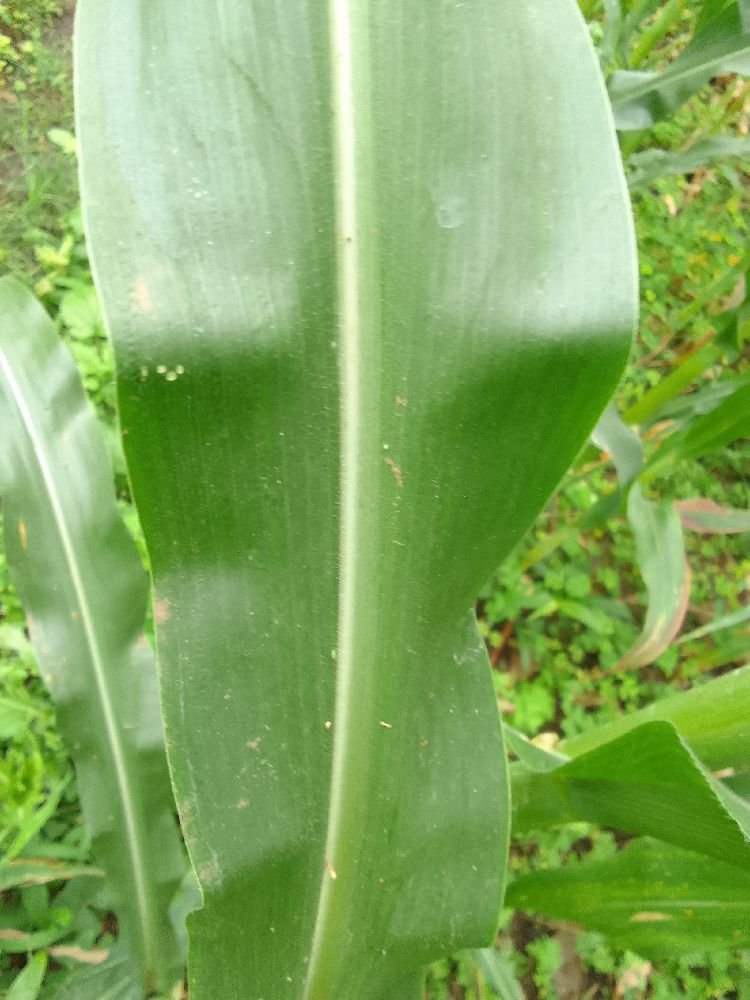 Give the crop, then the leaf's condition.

maize, healthy
